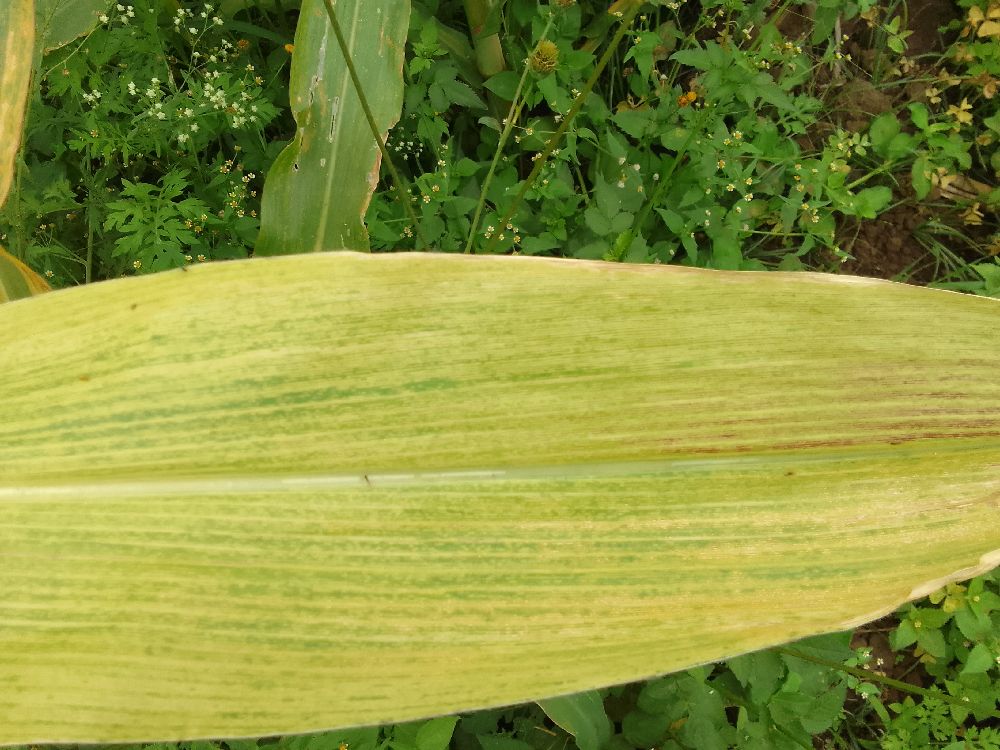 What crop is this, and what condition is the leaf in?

maize, maize lethal necrosis
